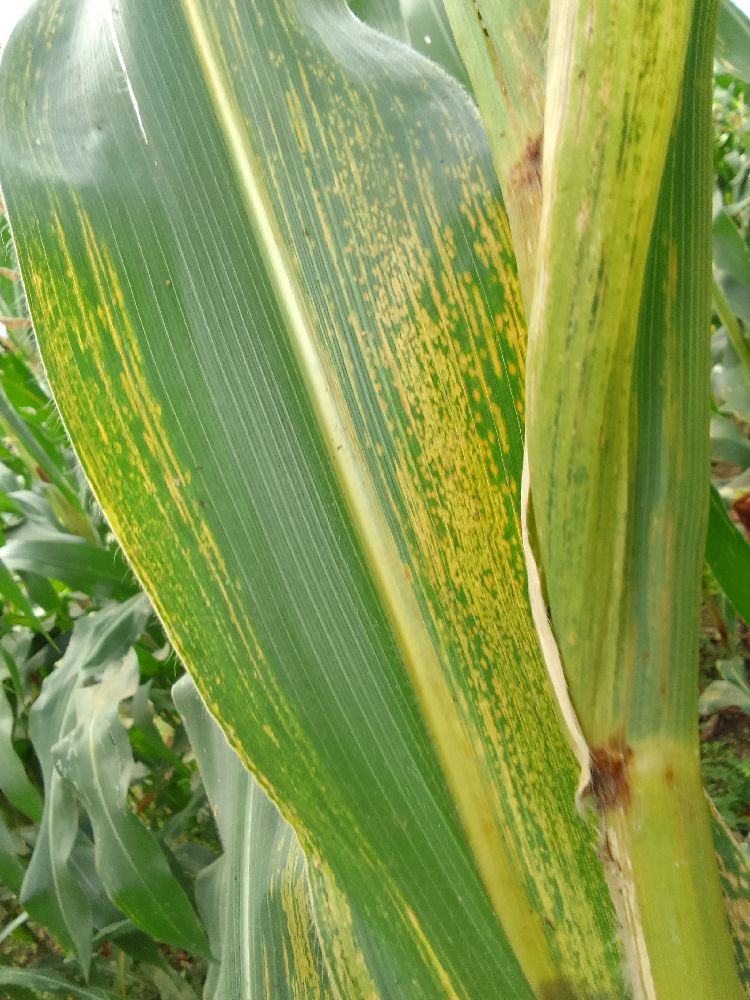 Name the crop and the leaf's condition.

maize, maize lethal necrosis
